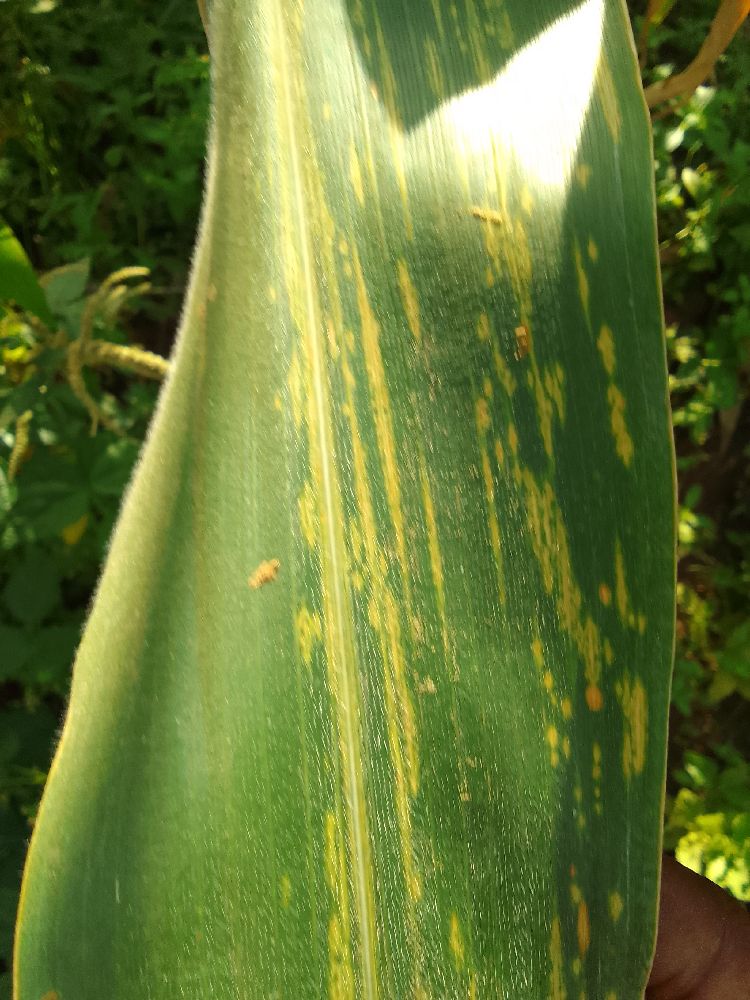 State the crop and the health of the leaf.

maize, maize lethal necrosis
